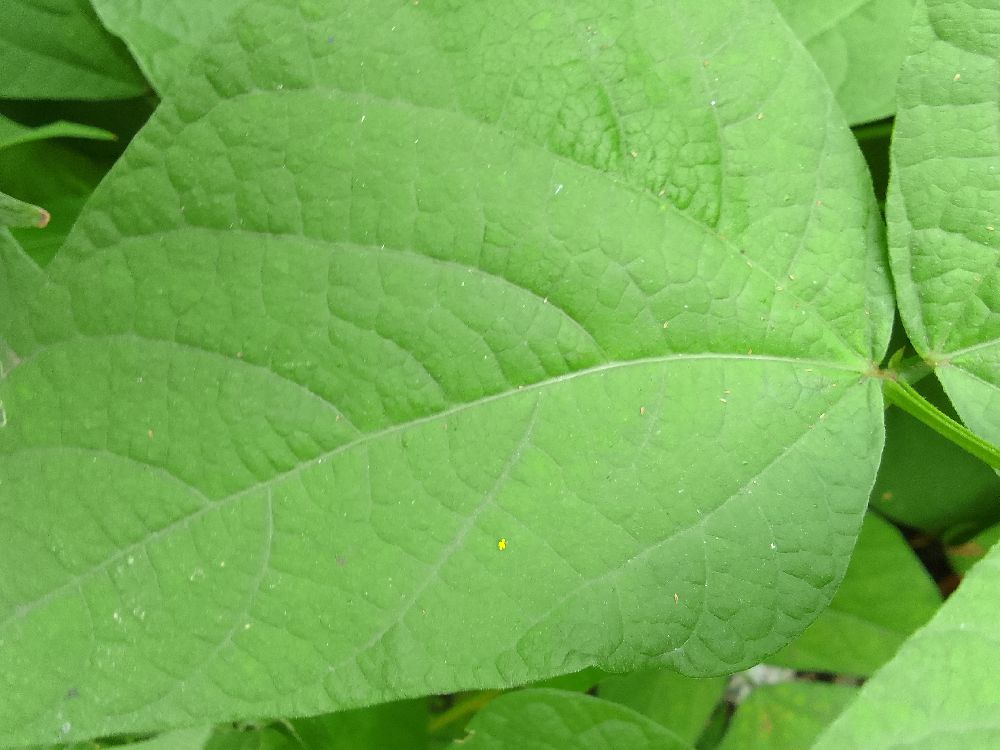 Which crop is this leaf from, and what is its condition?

common bean, healthy
